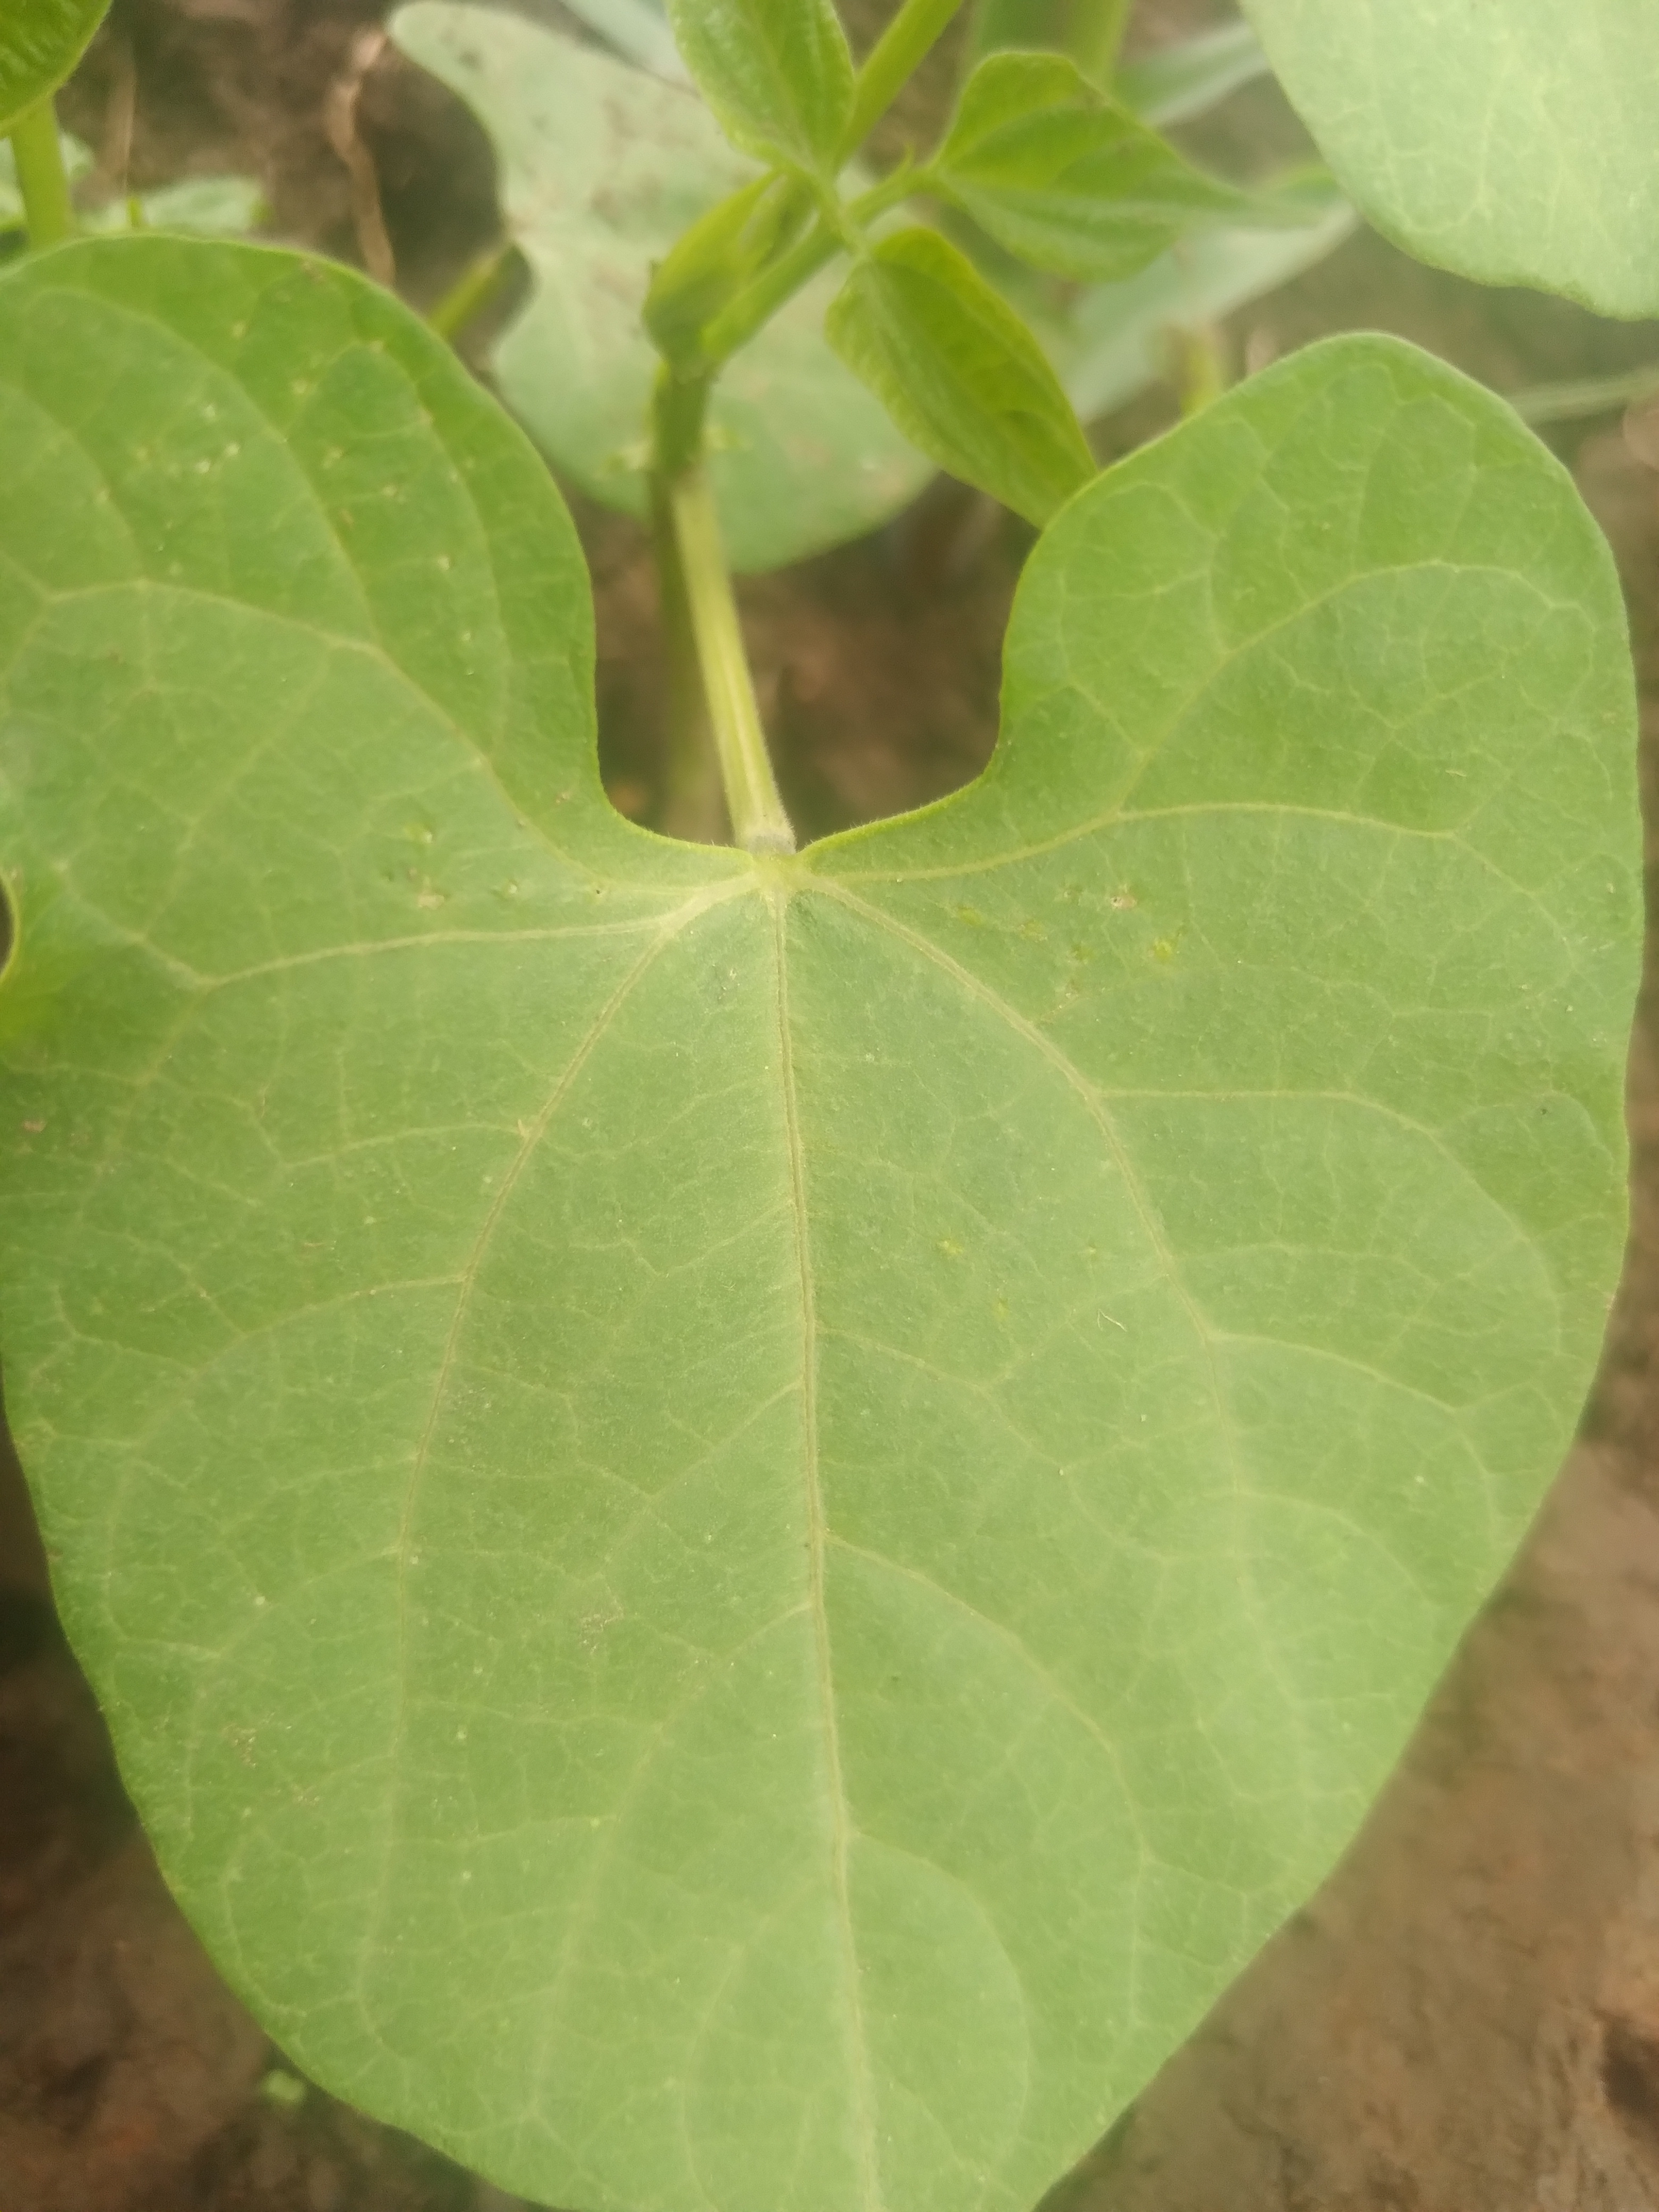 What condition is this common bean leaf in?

healthy
